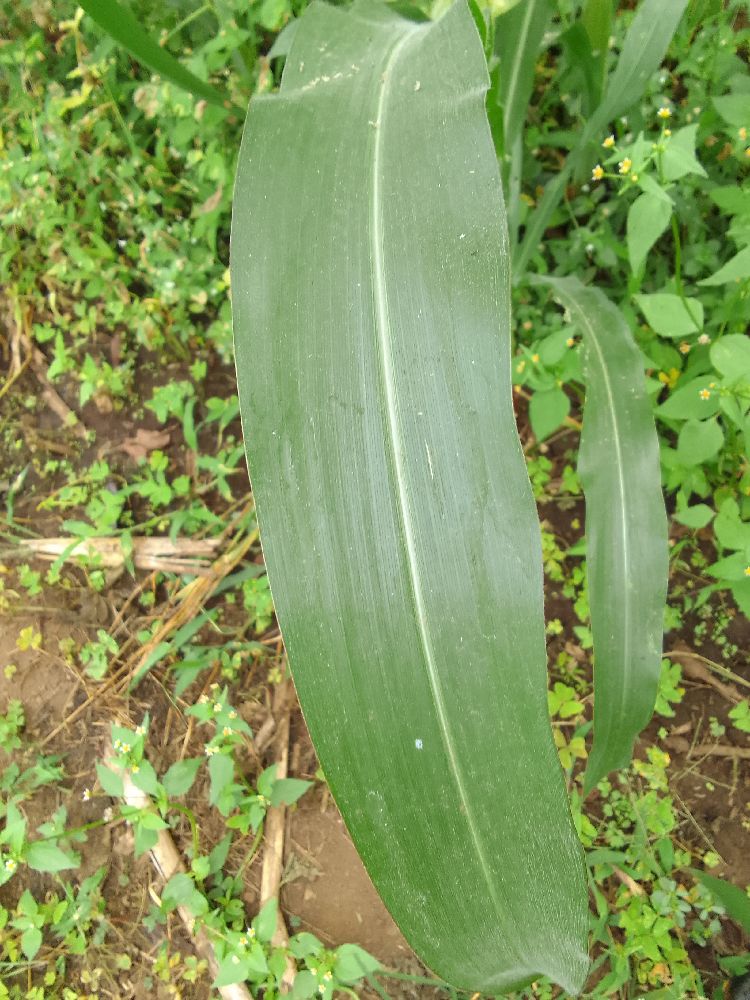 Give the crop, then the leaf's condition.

maize, healthy
